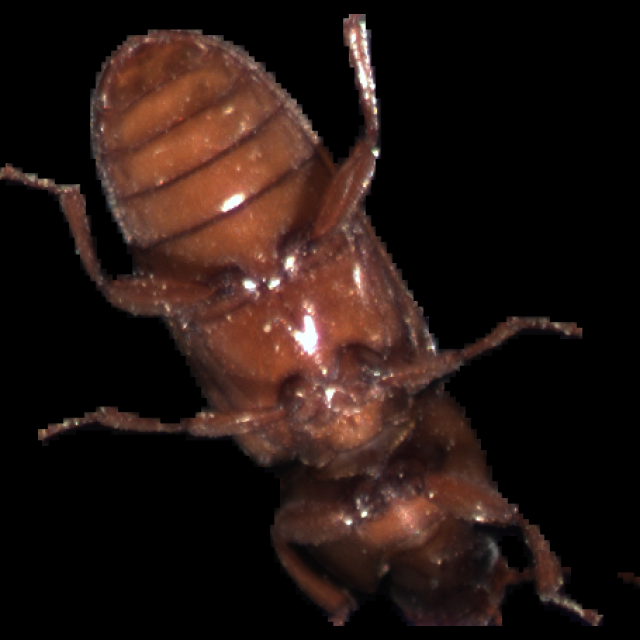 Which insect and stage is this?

mealworm beetle
